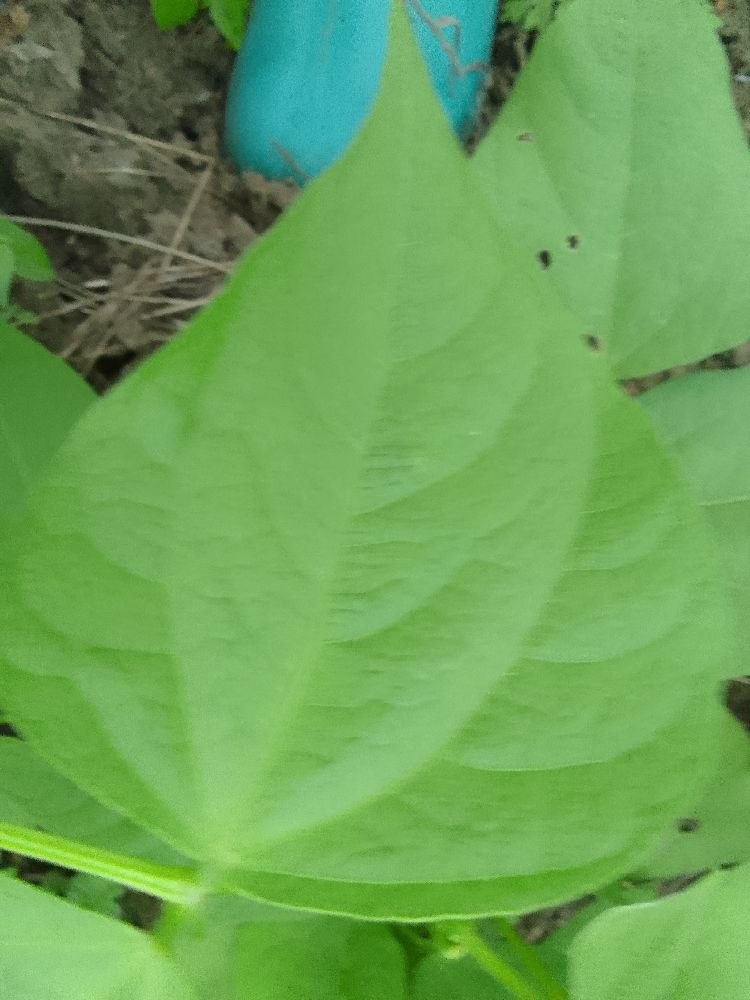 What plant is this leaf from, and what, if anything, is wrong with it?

common bean, healthy
